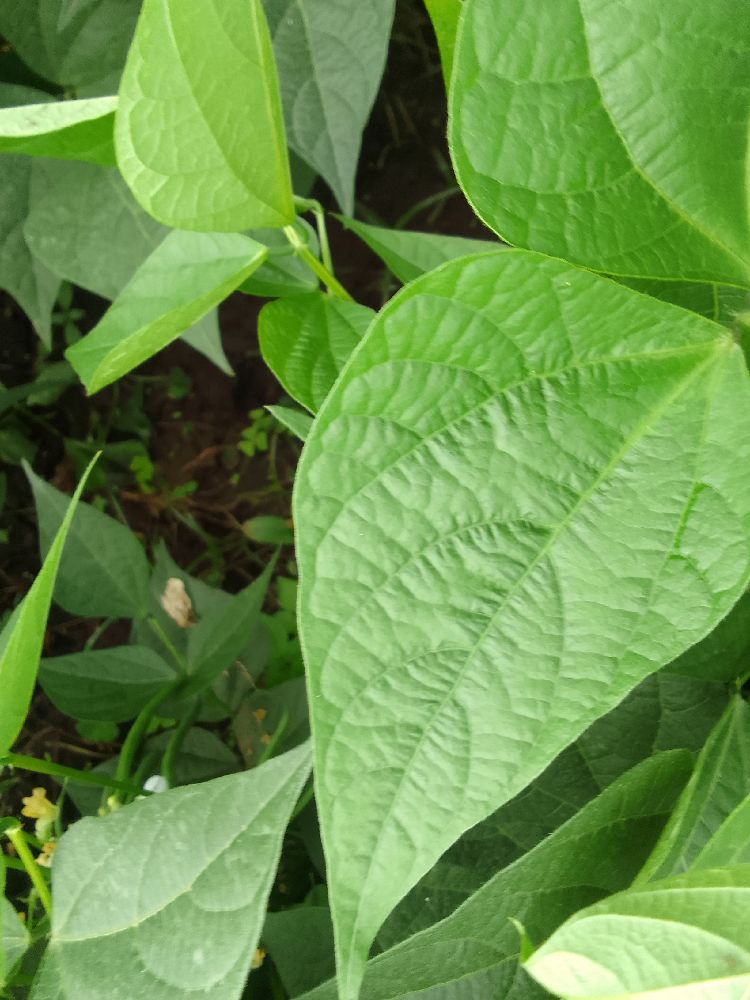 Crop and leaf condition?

common bean, healthy
